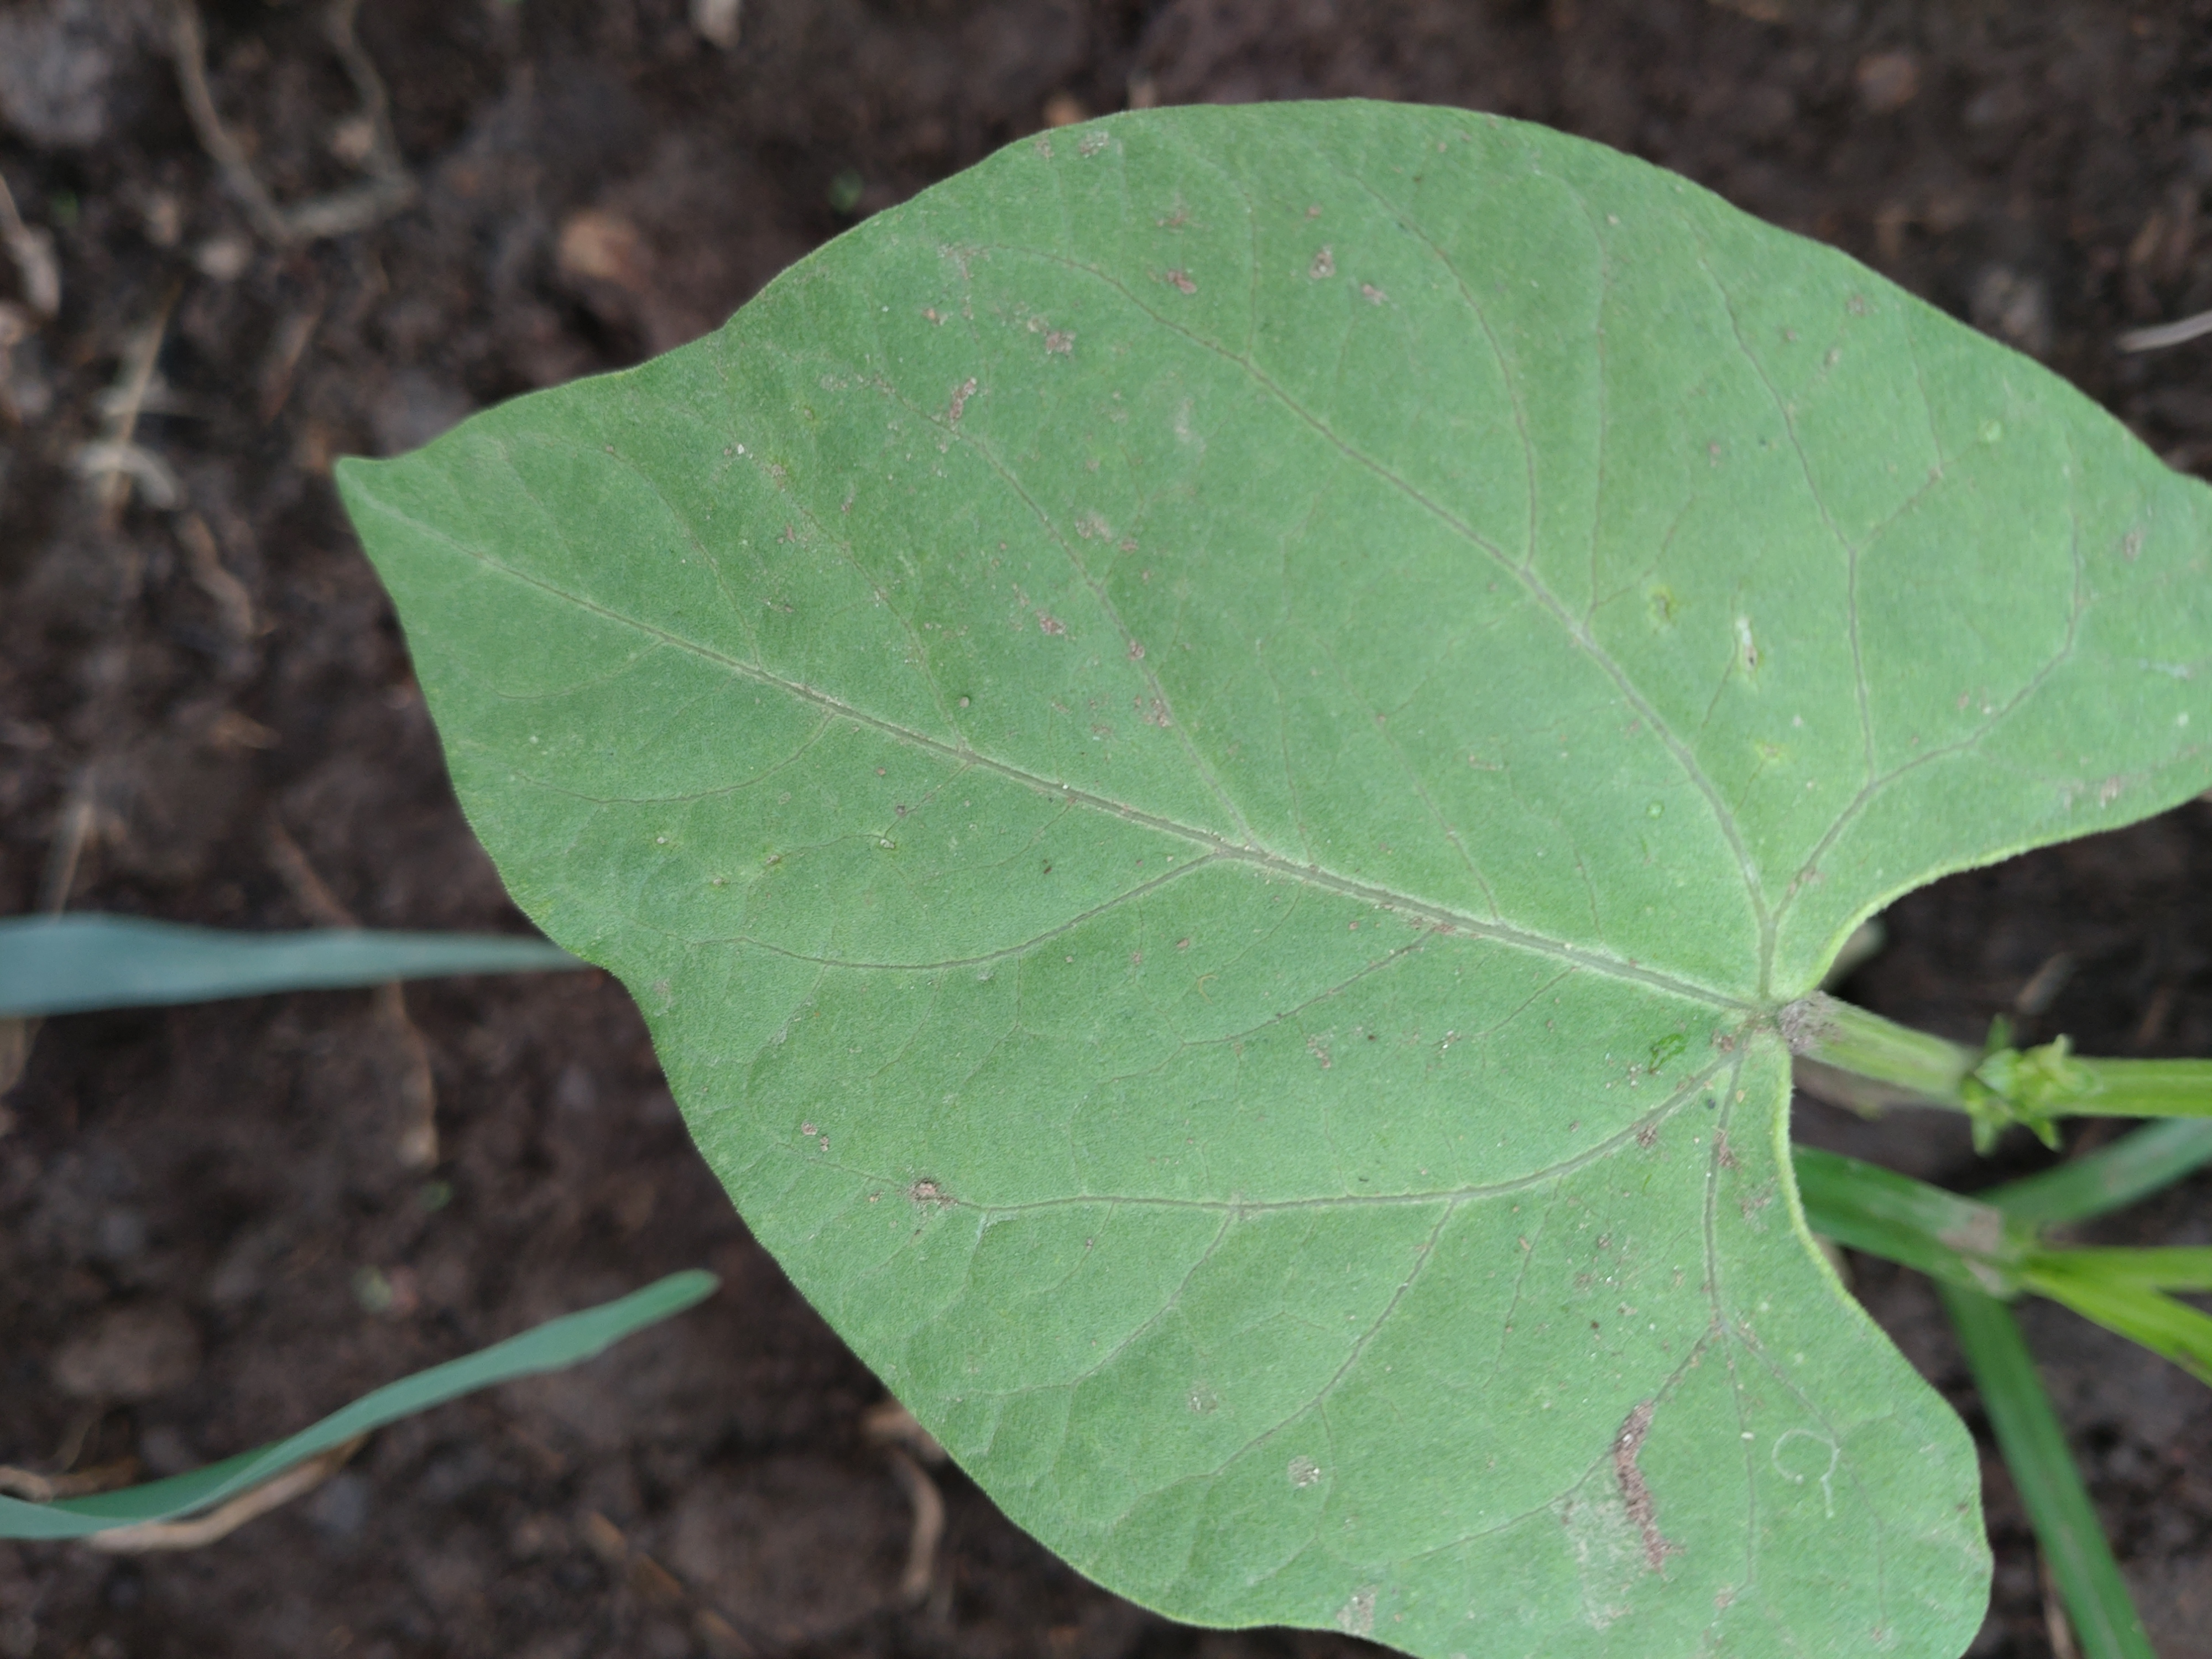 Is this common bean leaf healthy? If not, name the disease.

healthy
